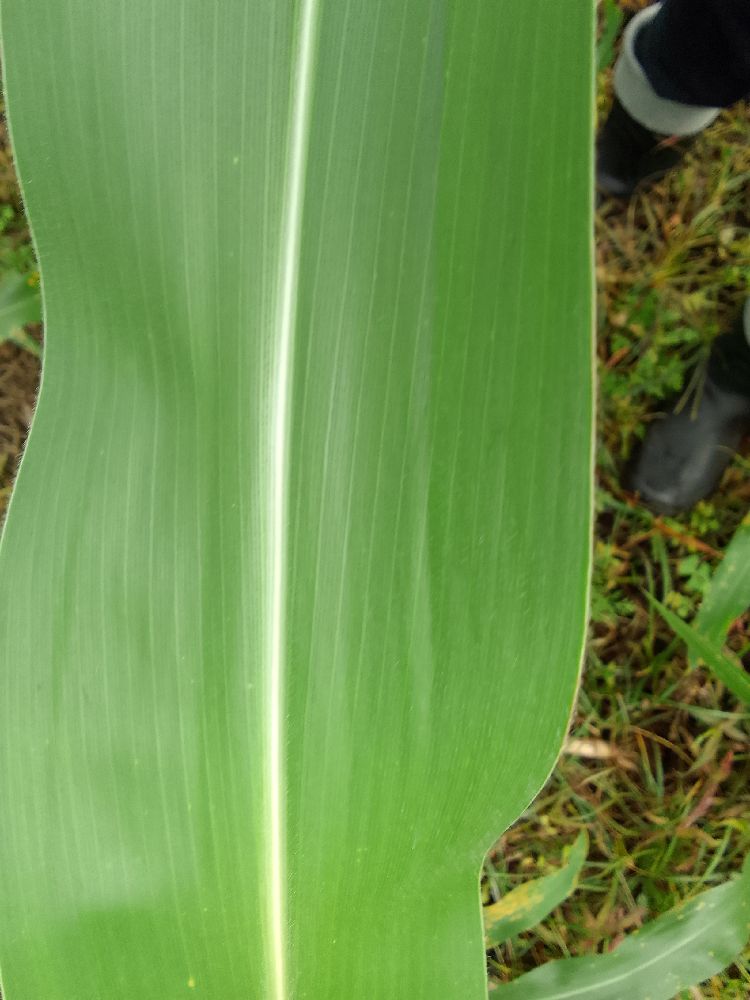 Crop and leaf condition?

maize, healthy
